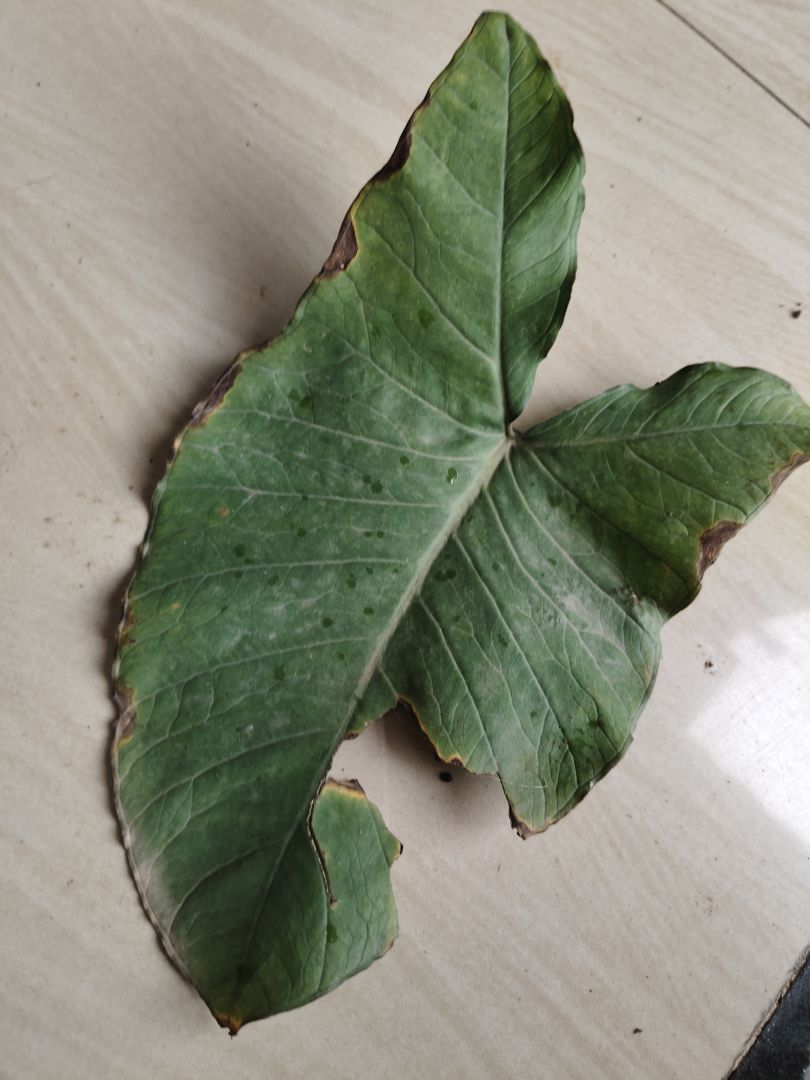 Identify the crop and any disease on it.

taro, leaf blight
